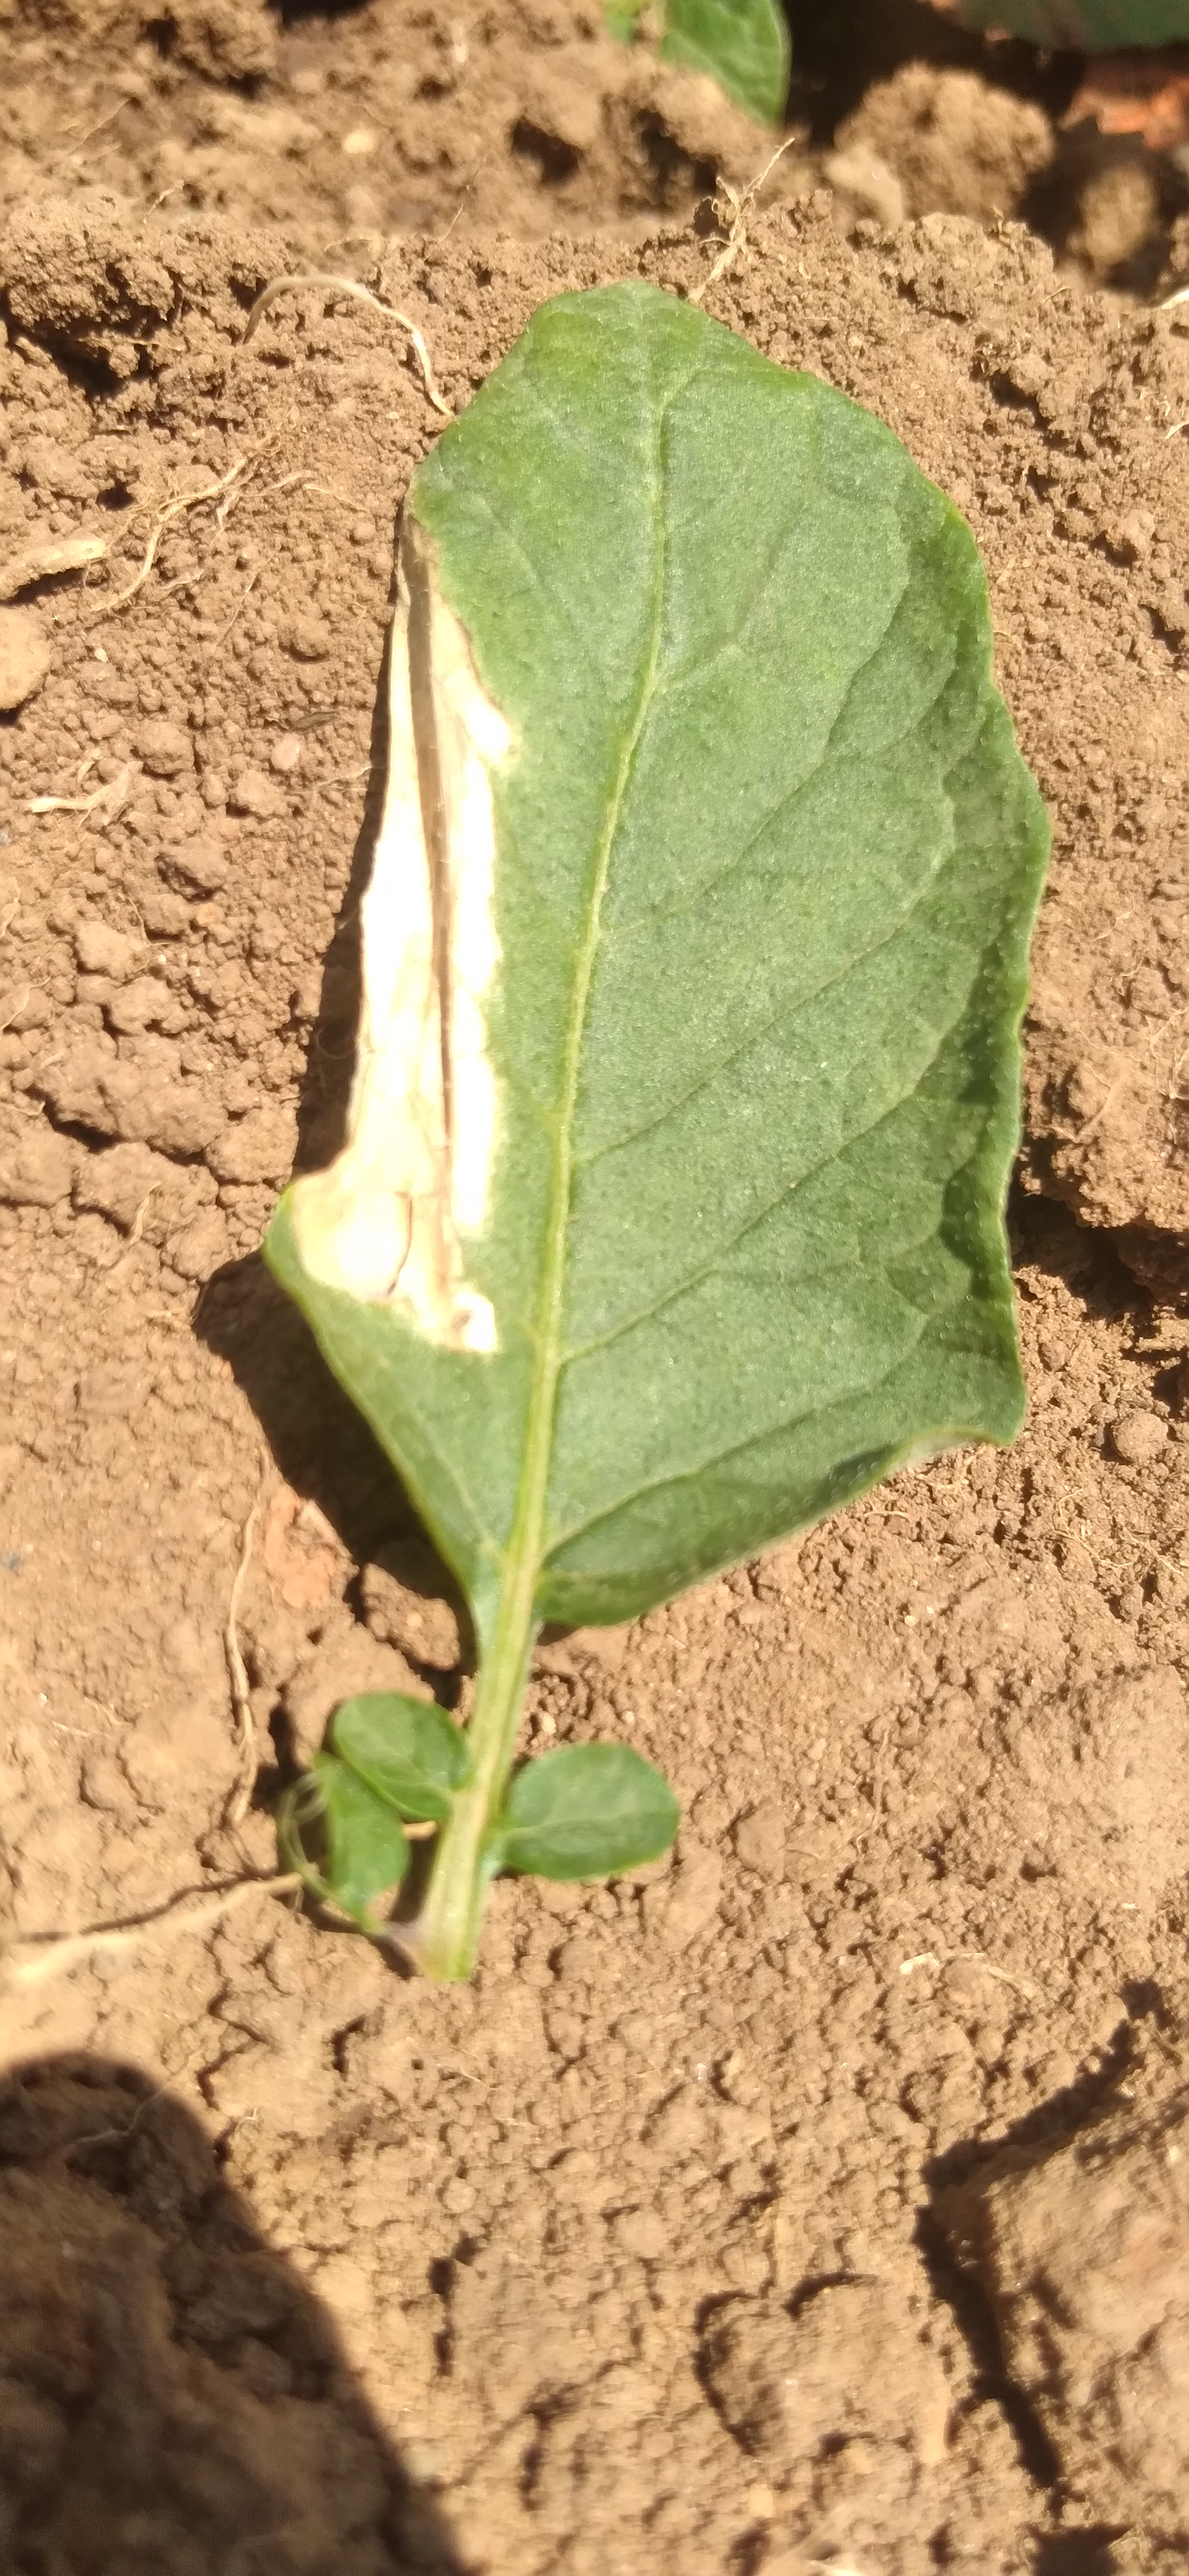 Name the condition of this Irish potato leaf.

early blight
